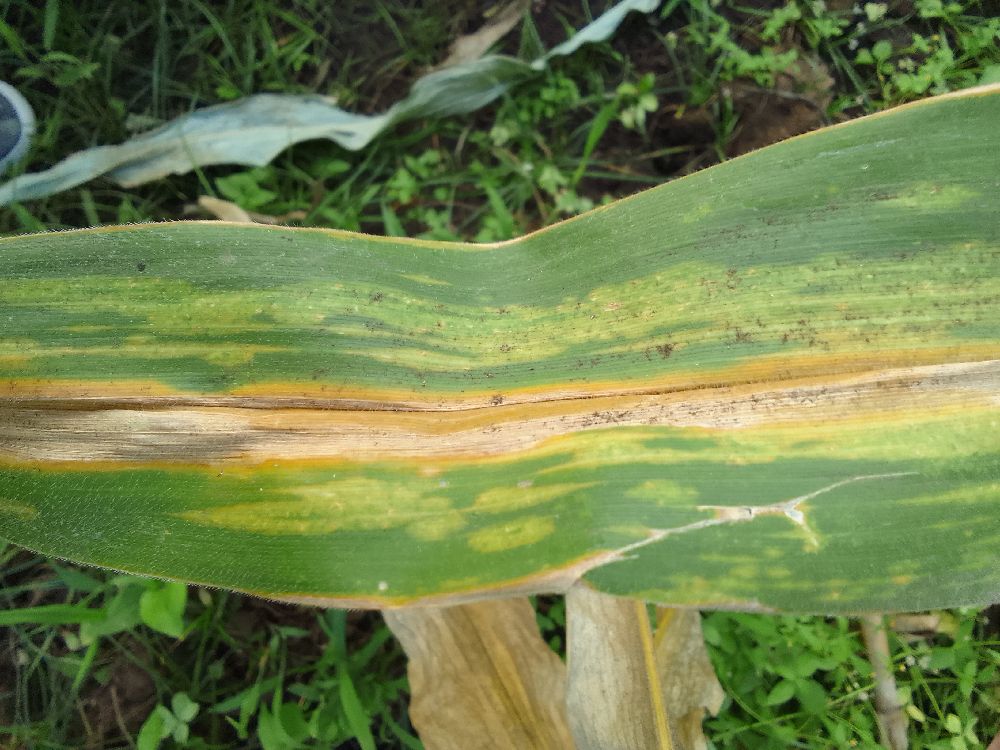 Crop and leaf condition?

maize, maize lethal necrosis
